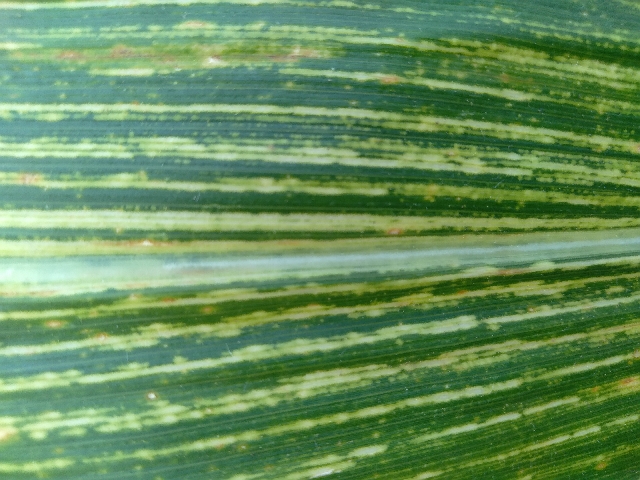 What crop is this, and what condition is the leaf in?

maize, maize streak virus
